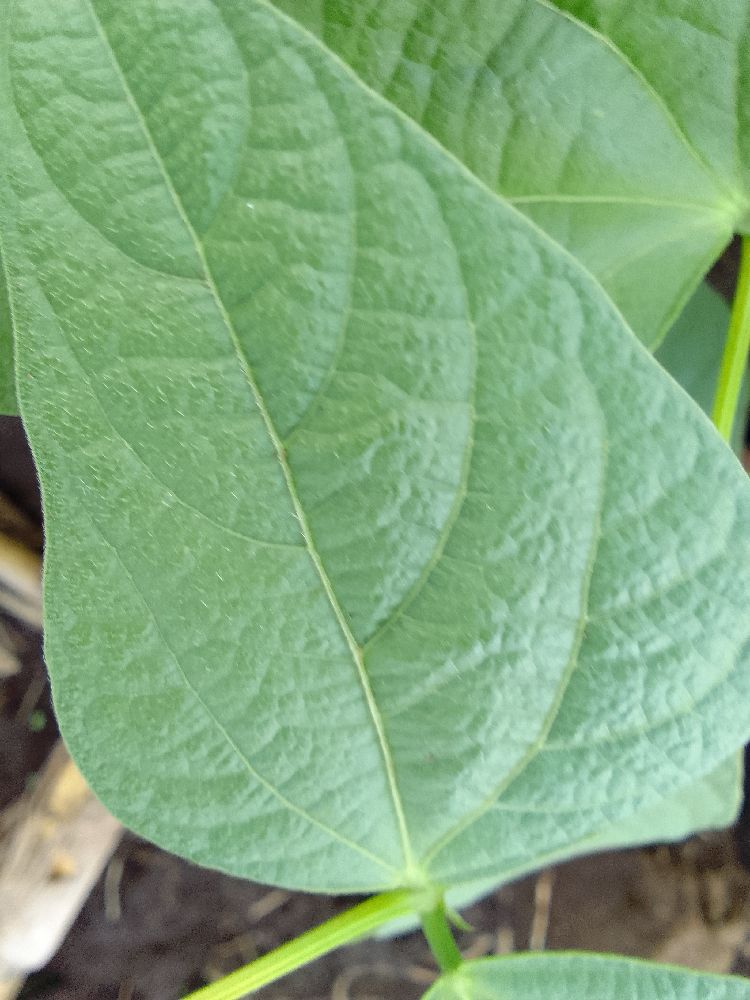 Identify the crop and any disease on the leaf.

common bean, healthy
